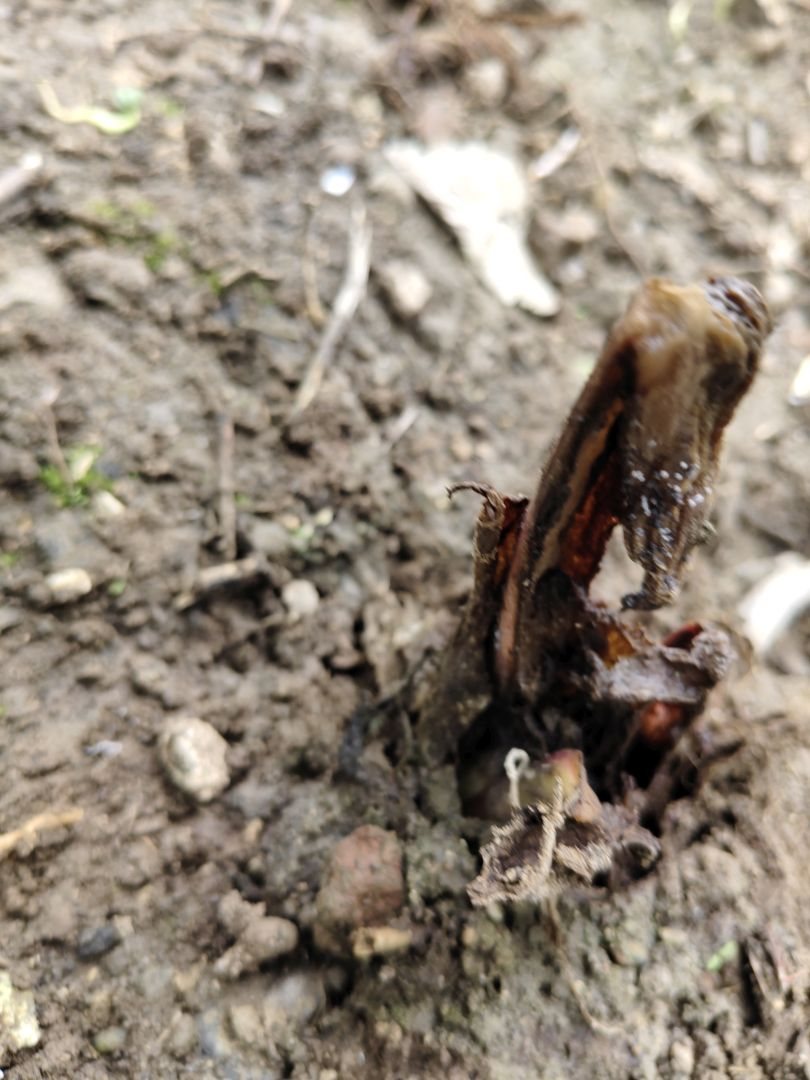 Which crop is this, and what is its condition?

taro, root rot
